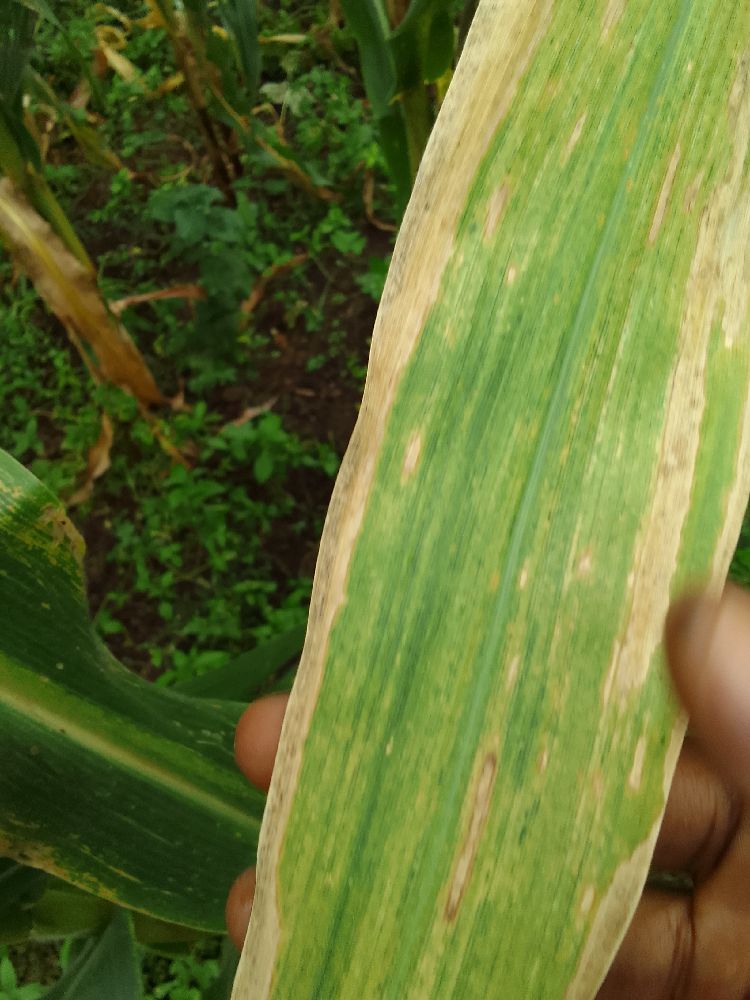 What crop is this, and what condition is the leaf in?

maize, maize lethal necrosis
